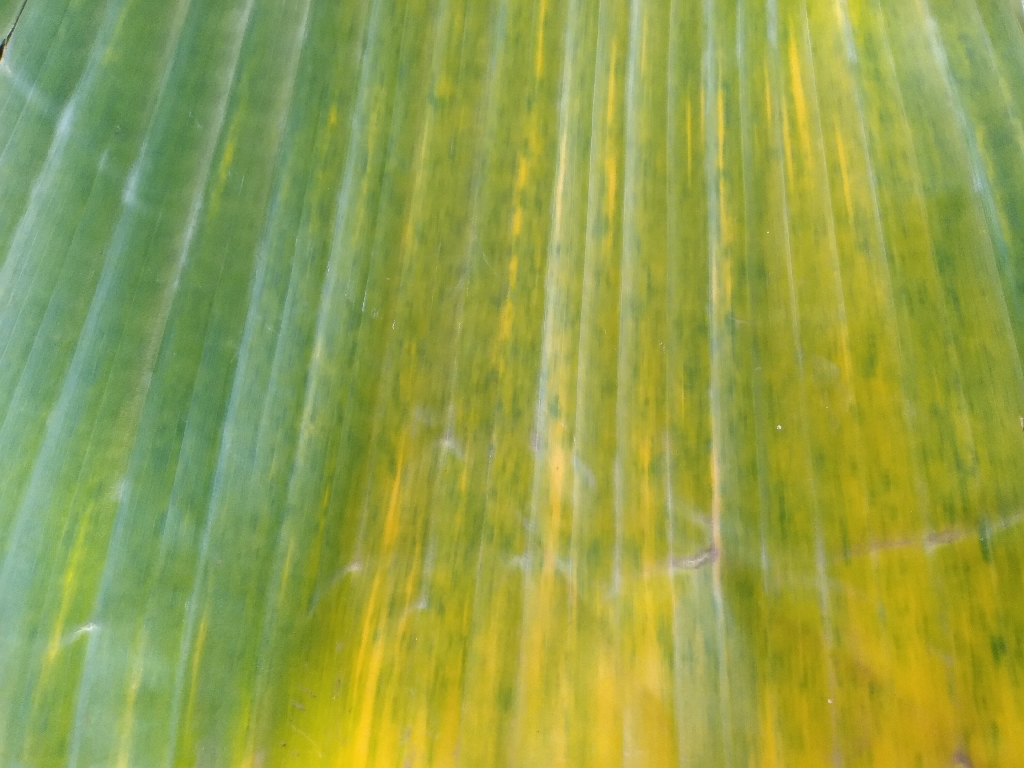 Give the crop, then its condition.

banana, fusarium wilt race 1
